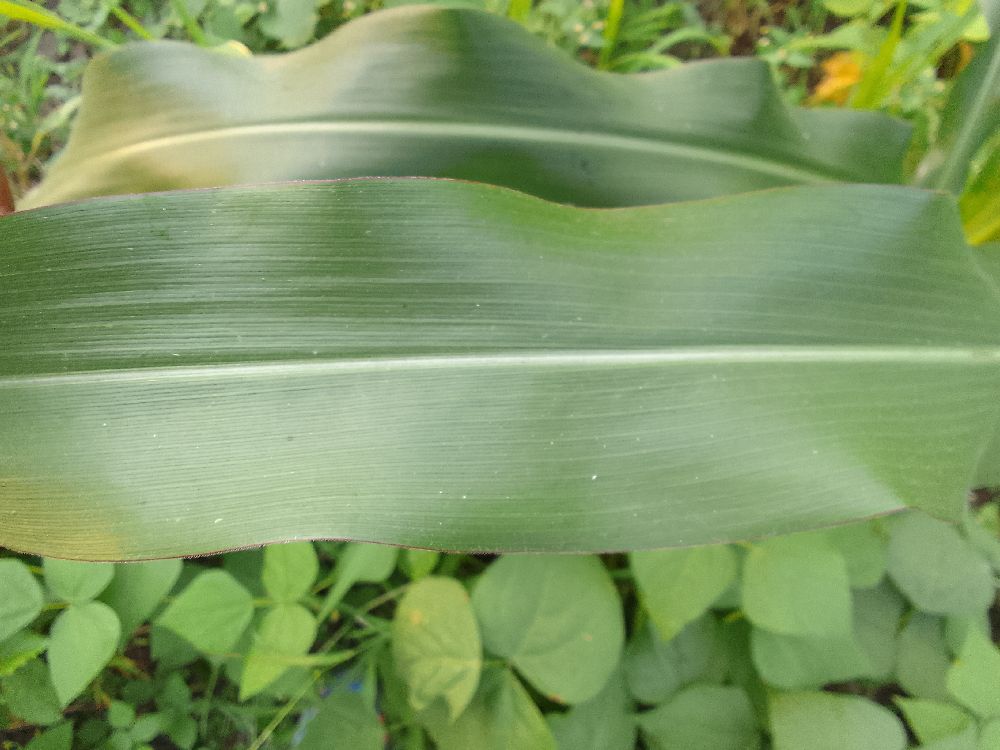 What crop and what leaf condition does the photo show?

maize, healthy
